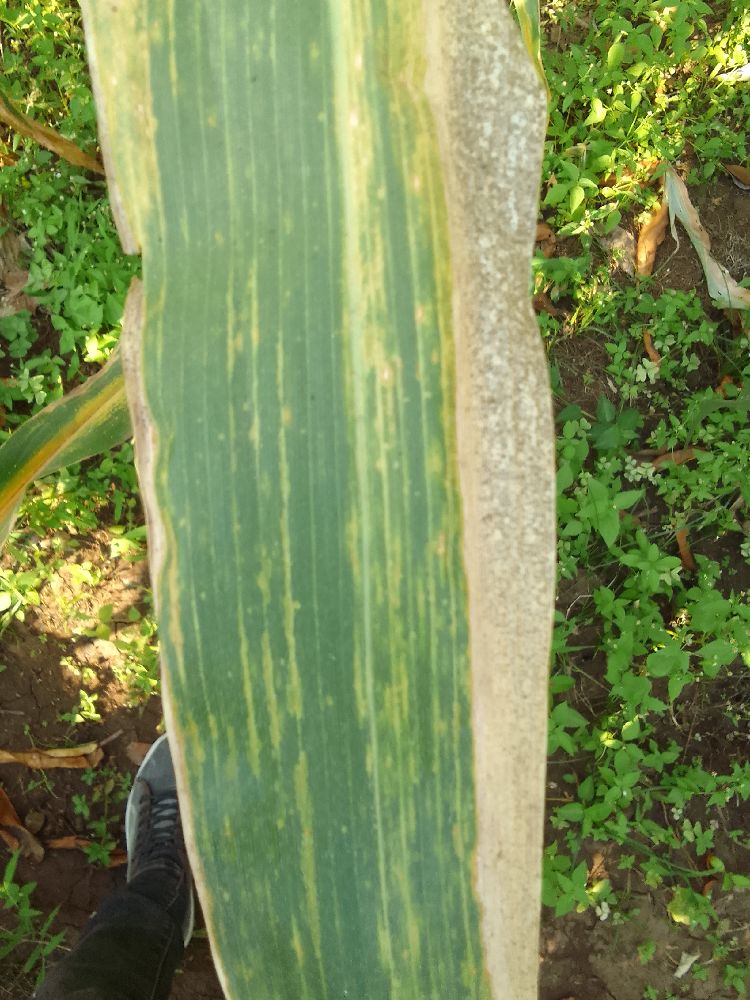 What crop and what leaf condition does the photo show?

maize, maize lethal necrosis
